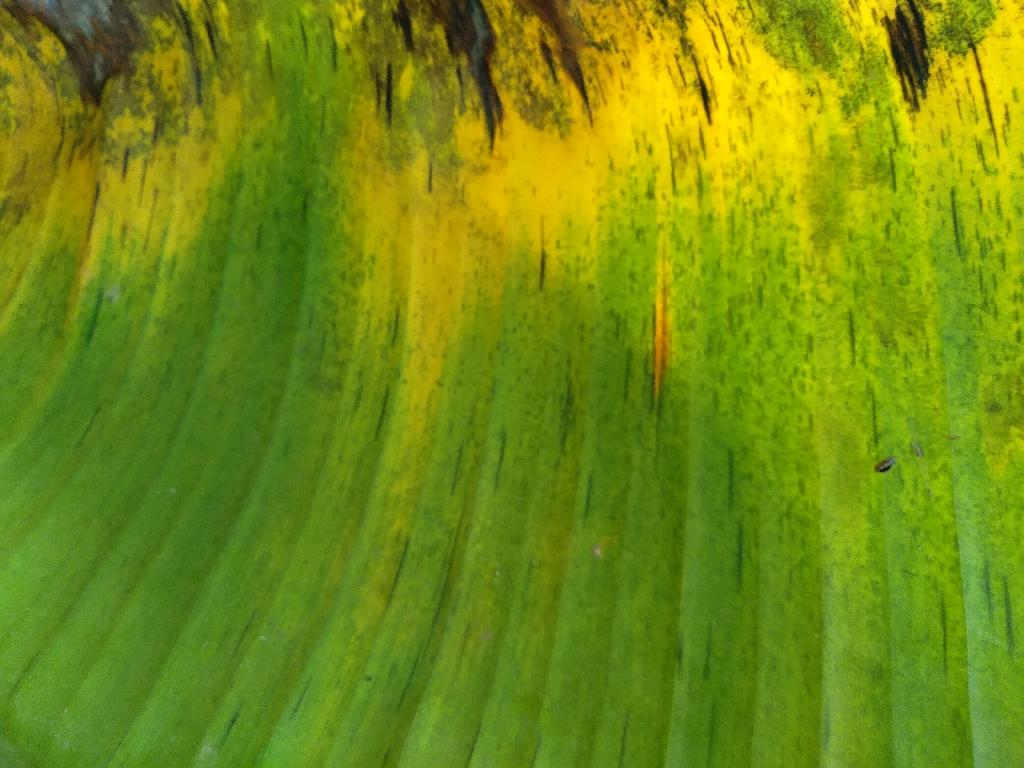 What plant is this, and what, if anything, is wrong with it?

banana, black sigatoka
